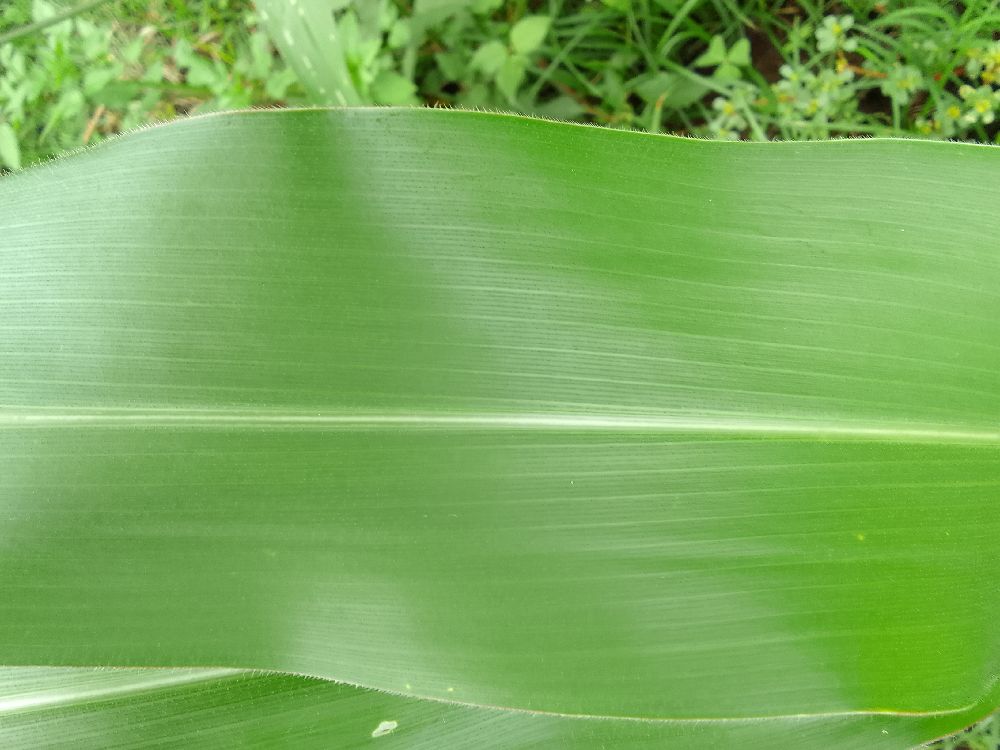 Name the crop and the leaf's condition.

maize, healthy
